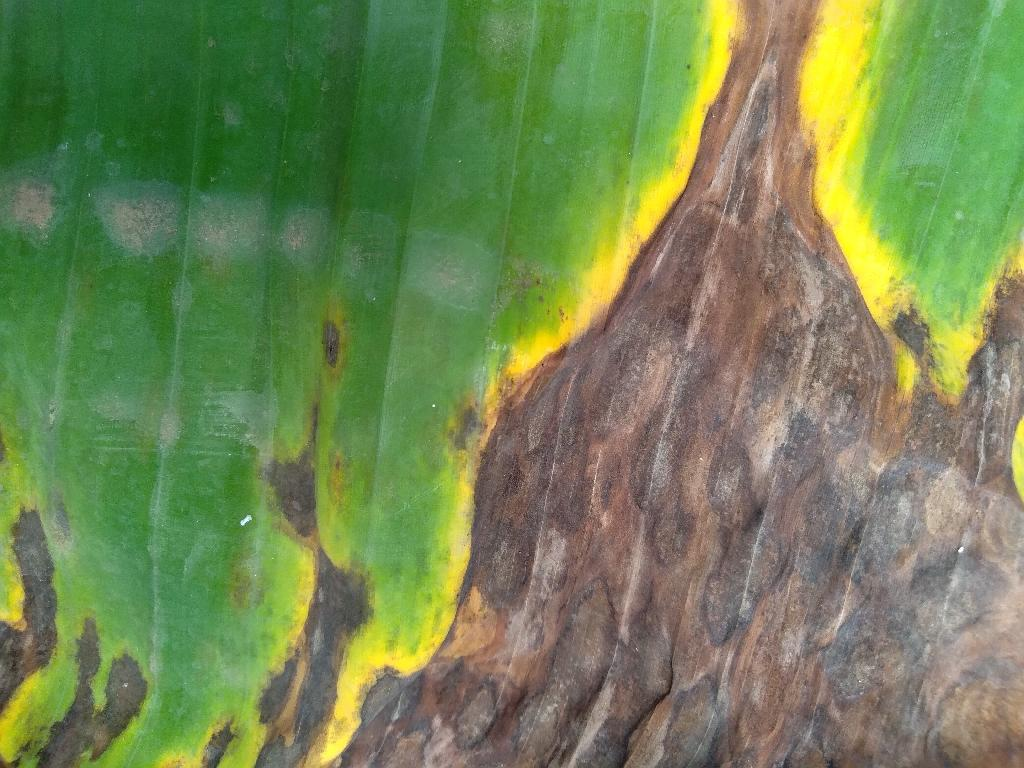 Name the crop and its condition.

banana, black sigatoka
